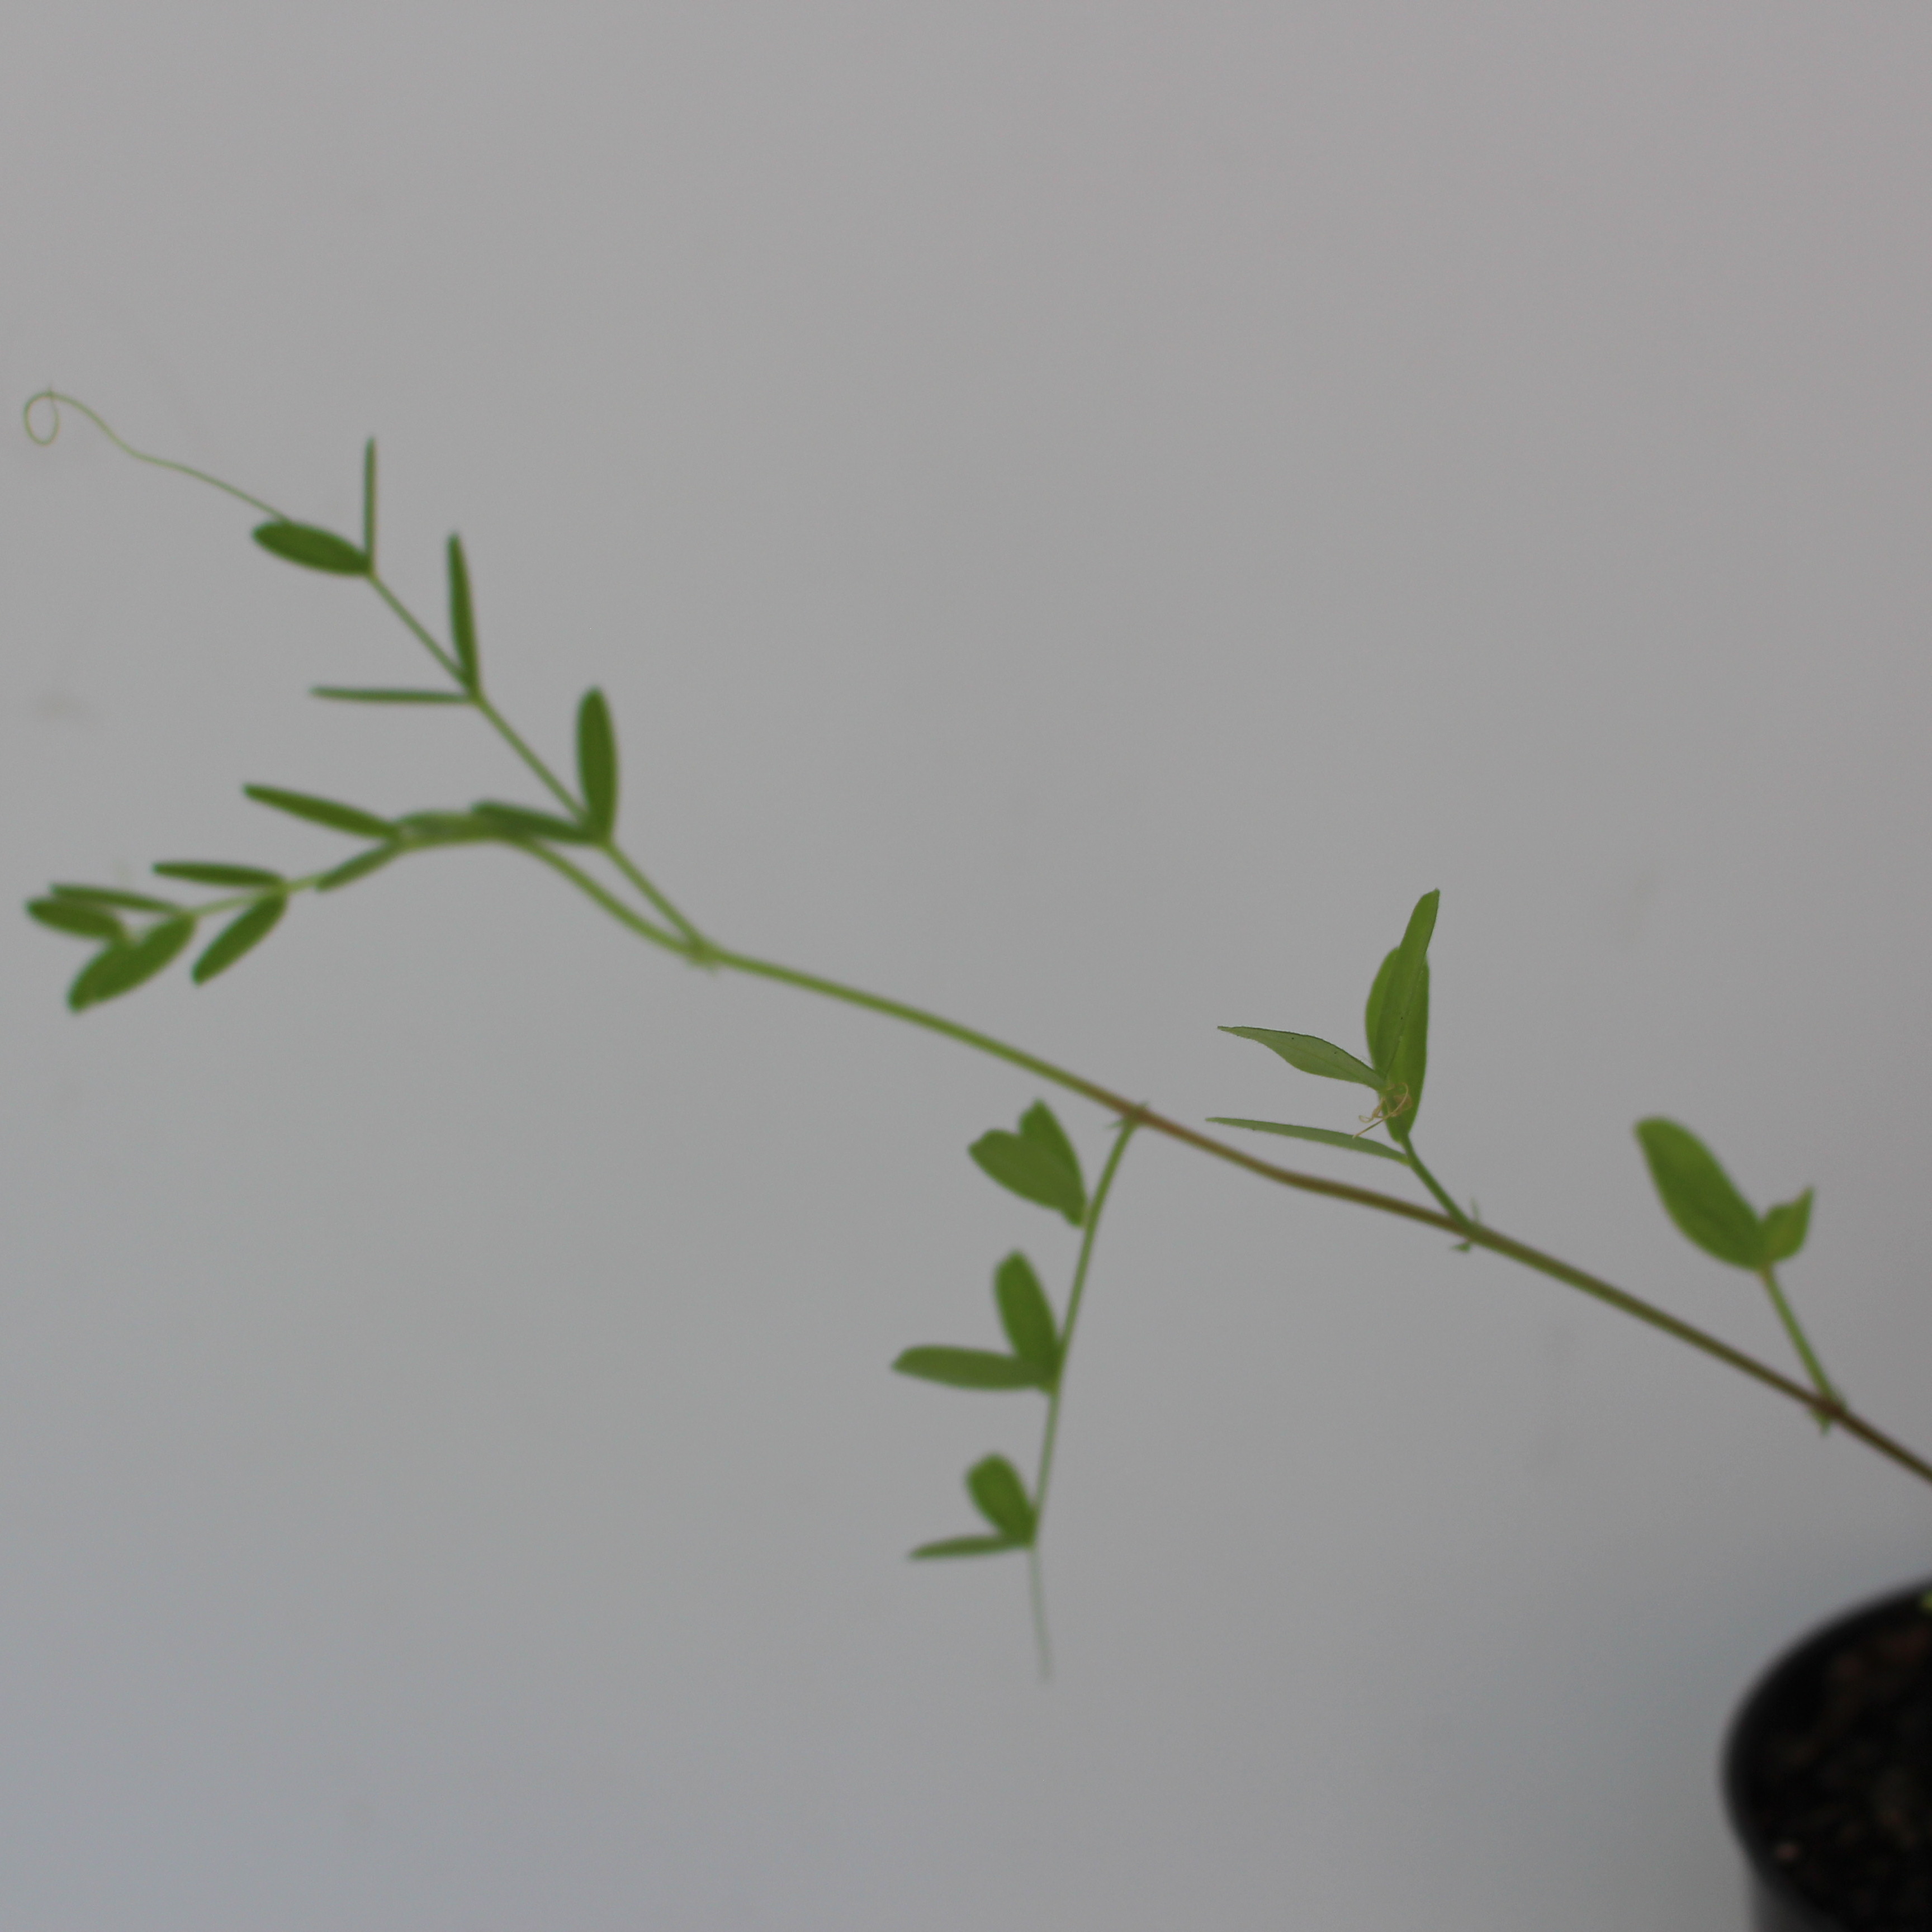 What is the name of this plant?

Vicia sativa
